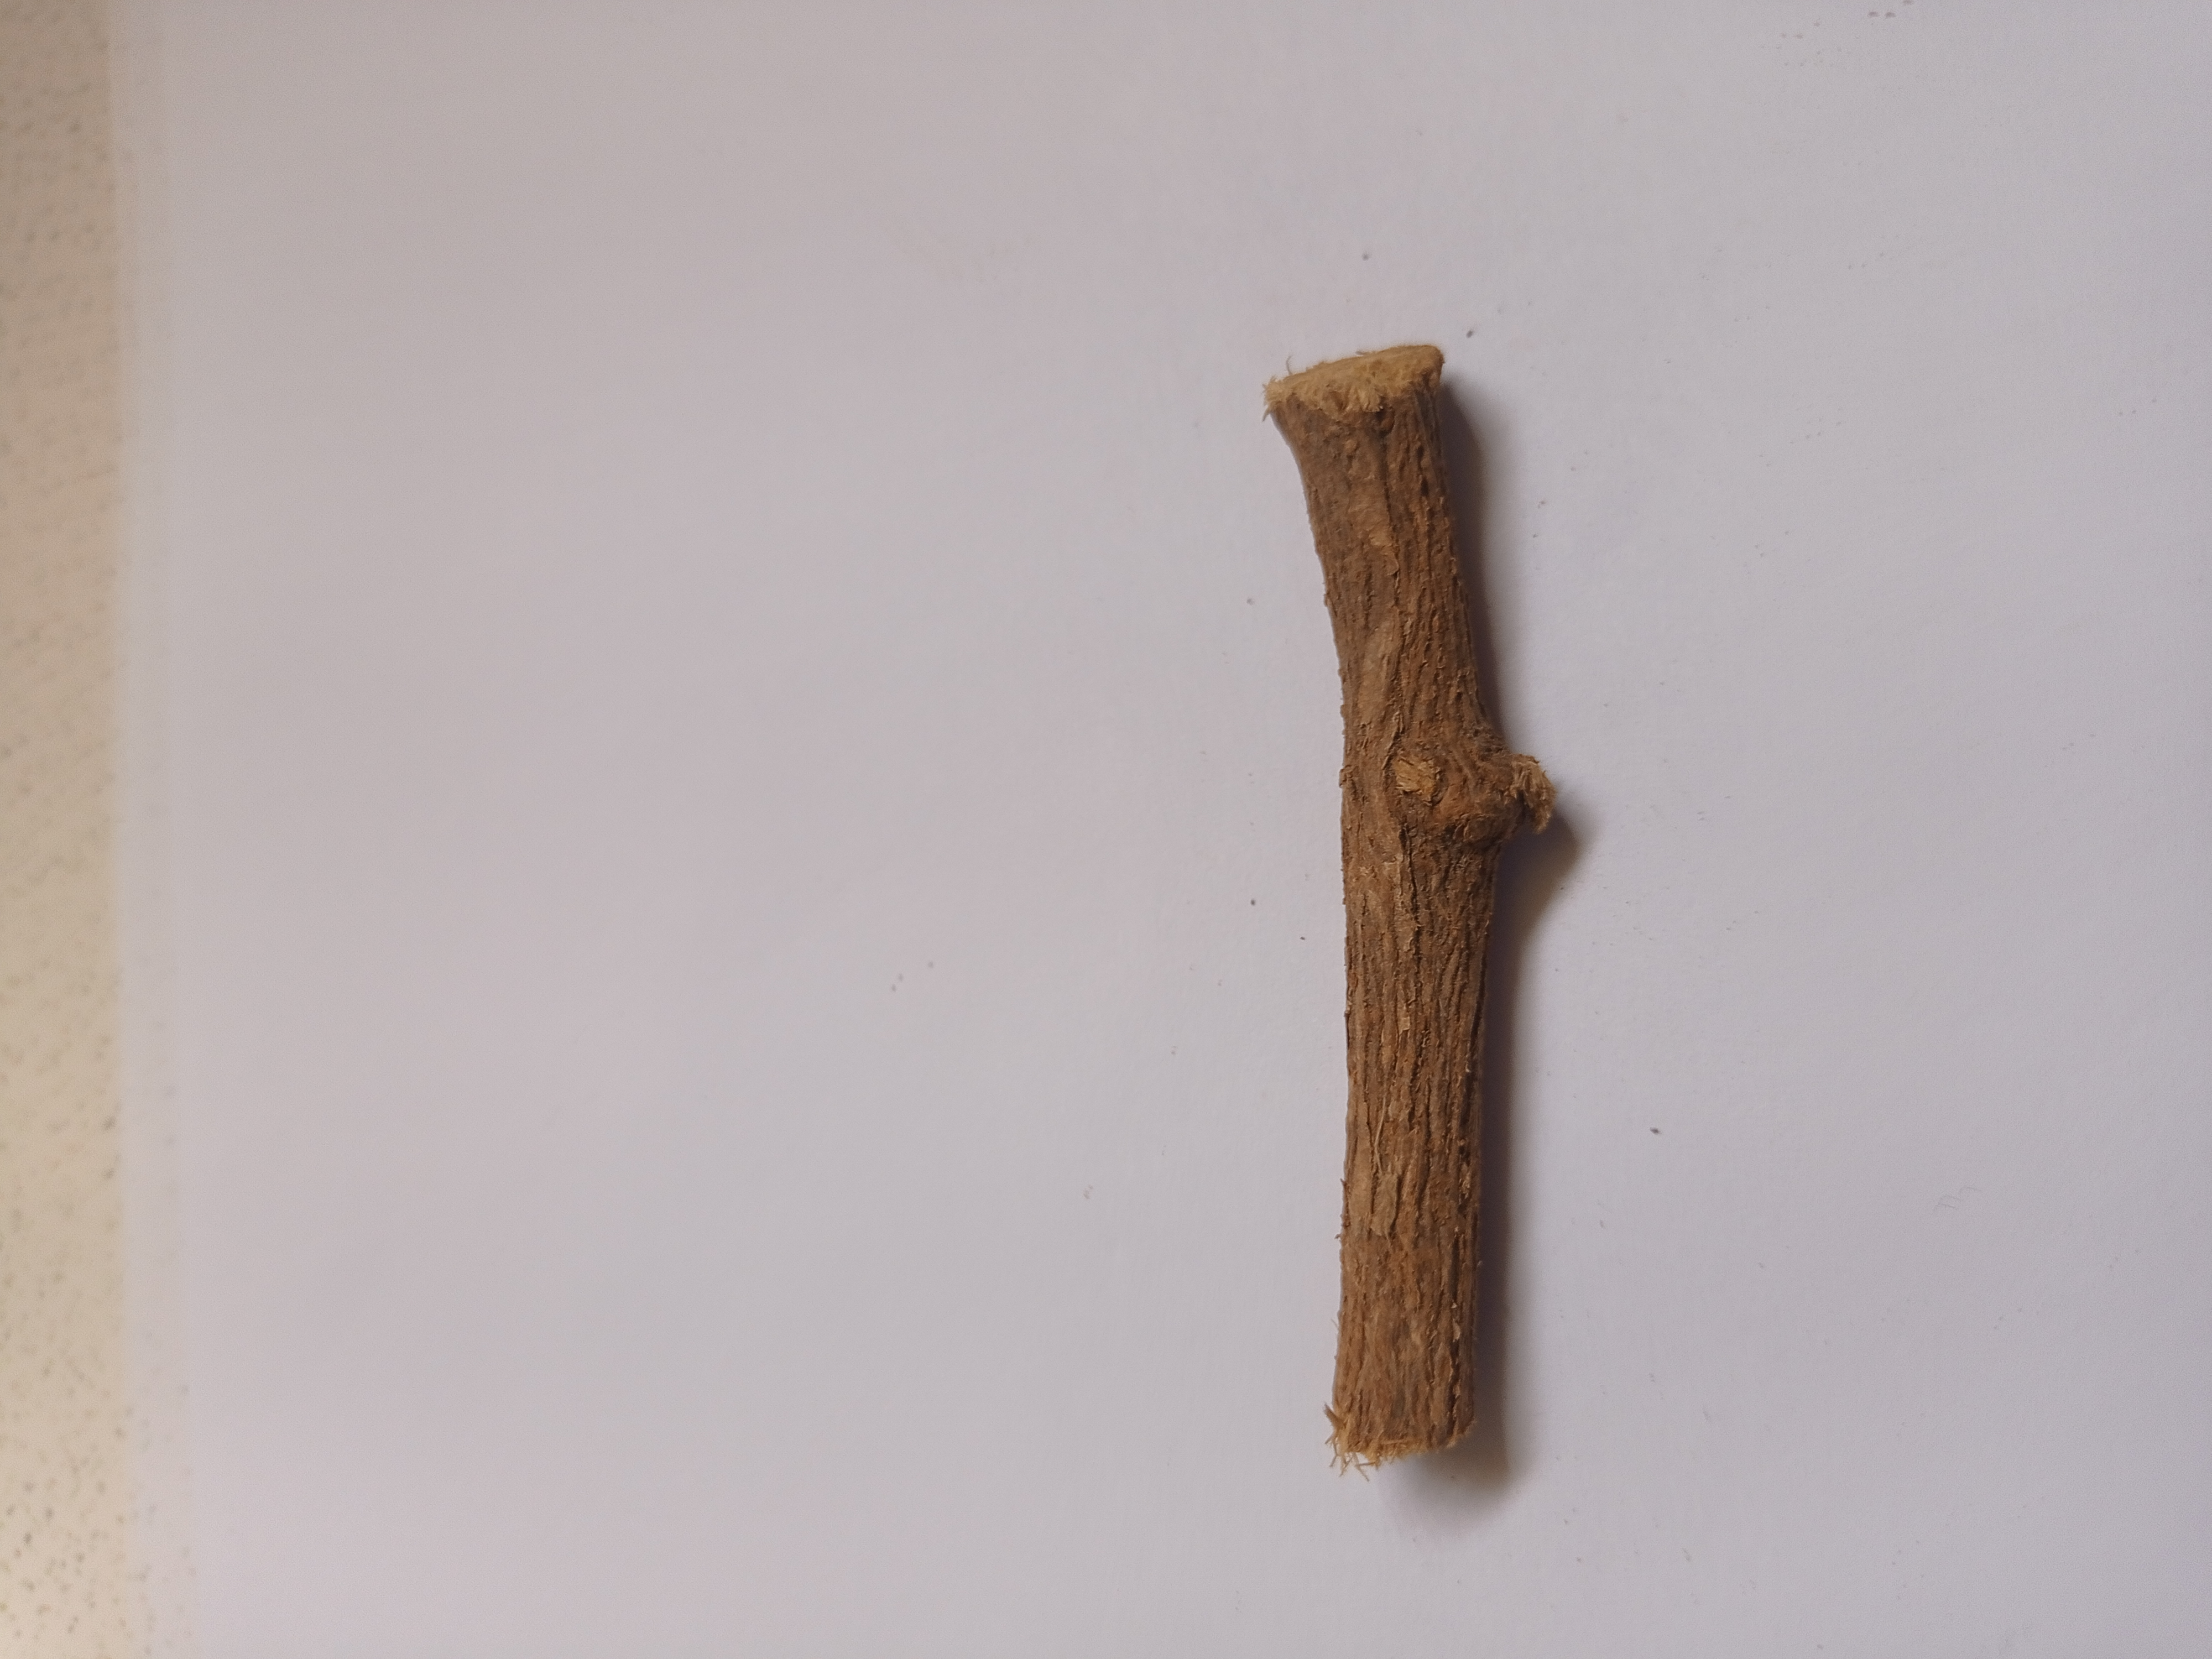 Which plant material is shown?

jesthamadh
